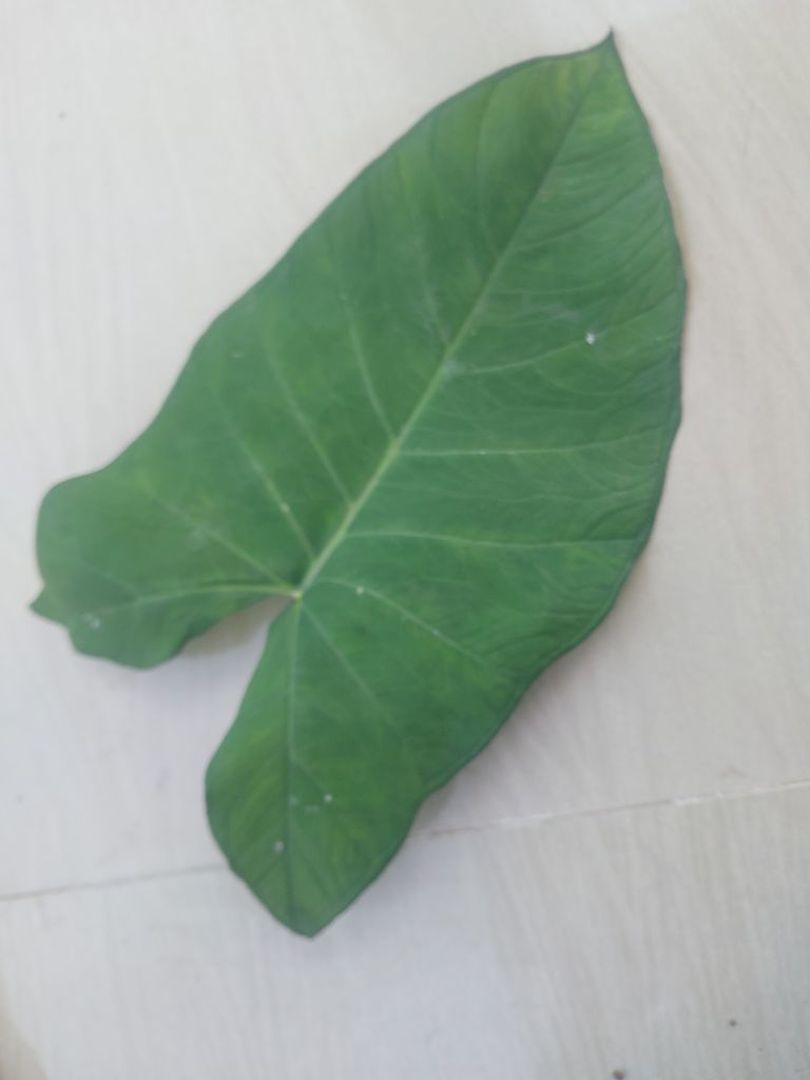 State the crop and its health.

taro, healthy
